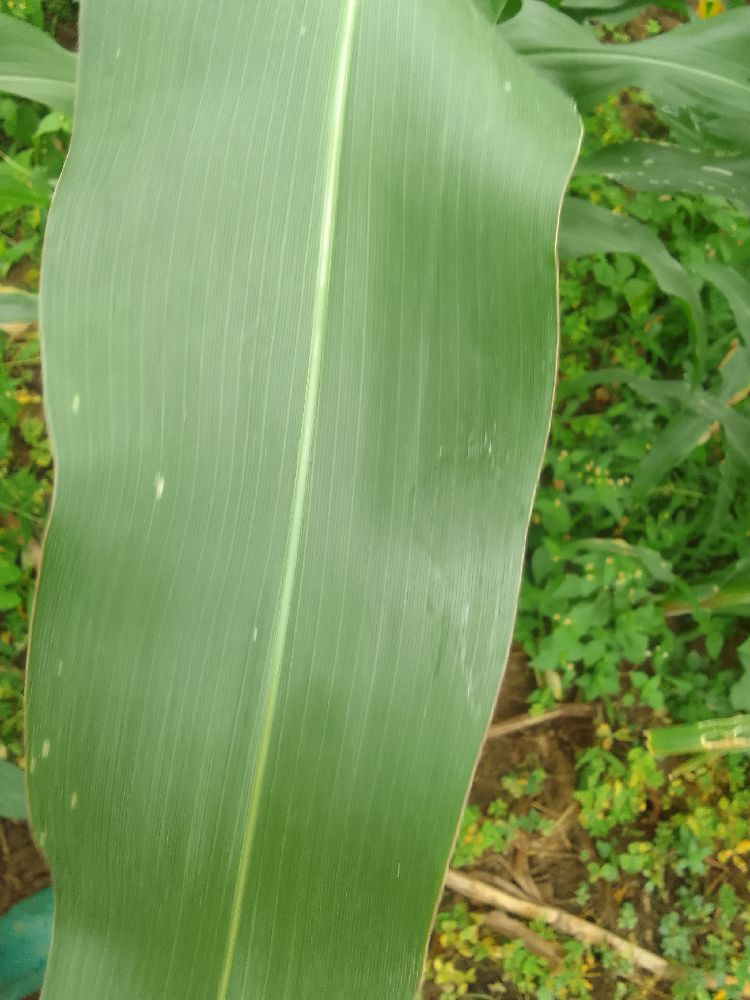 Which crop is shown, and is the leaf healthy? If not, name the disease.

maize, healthy
